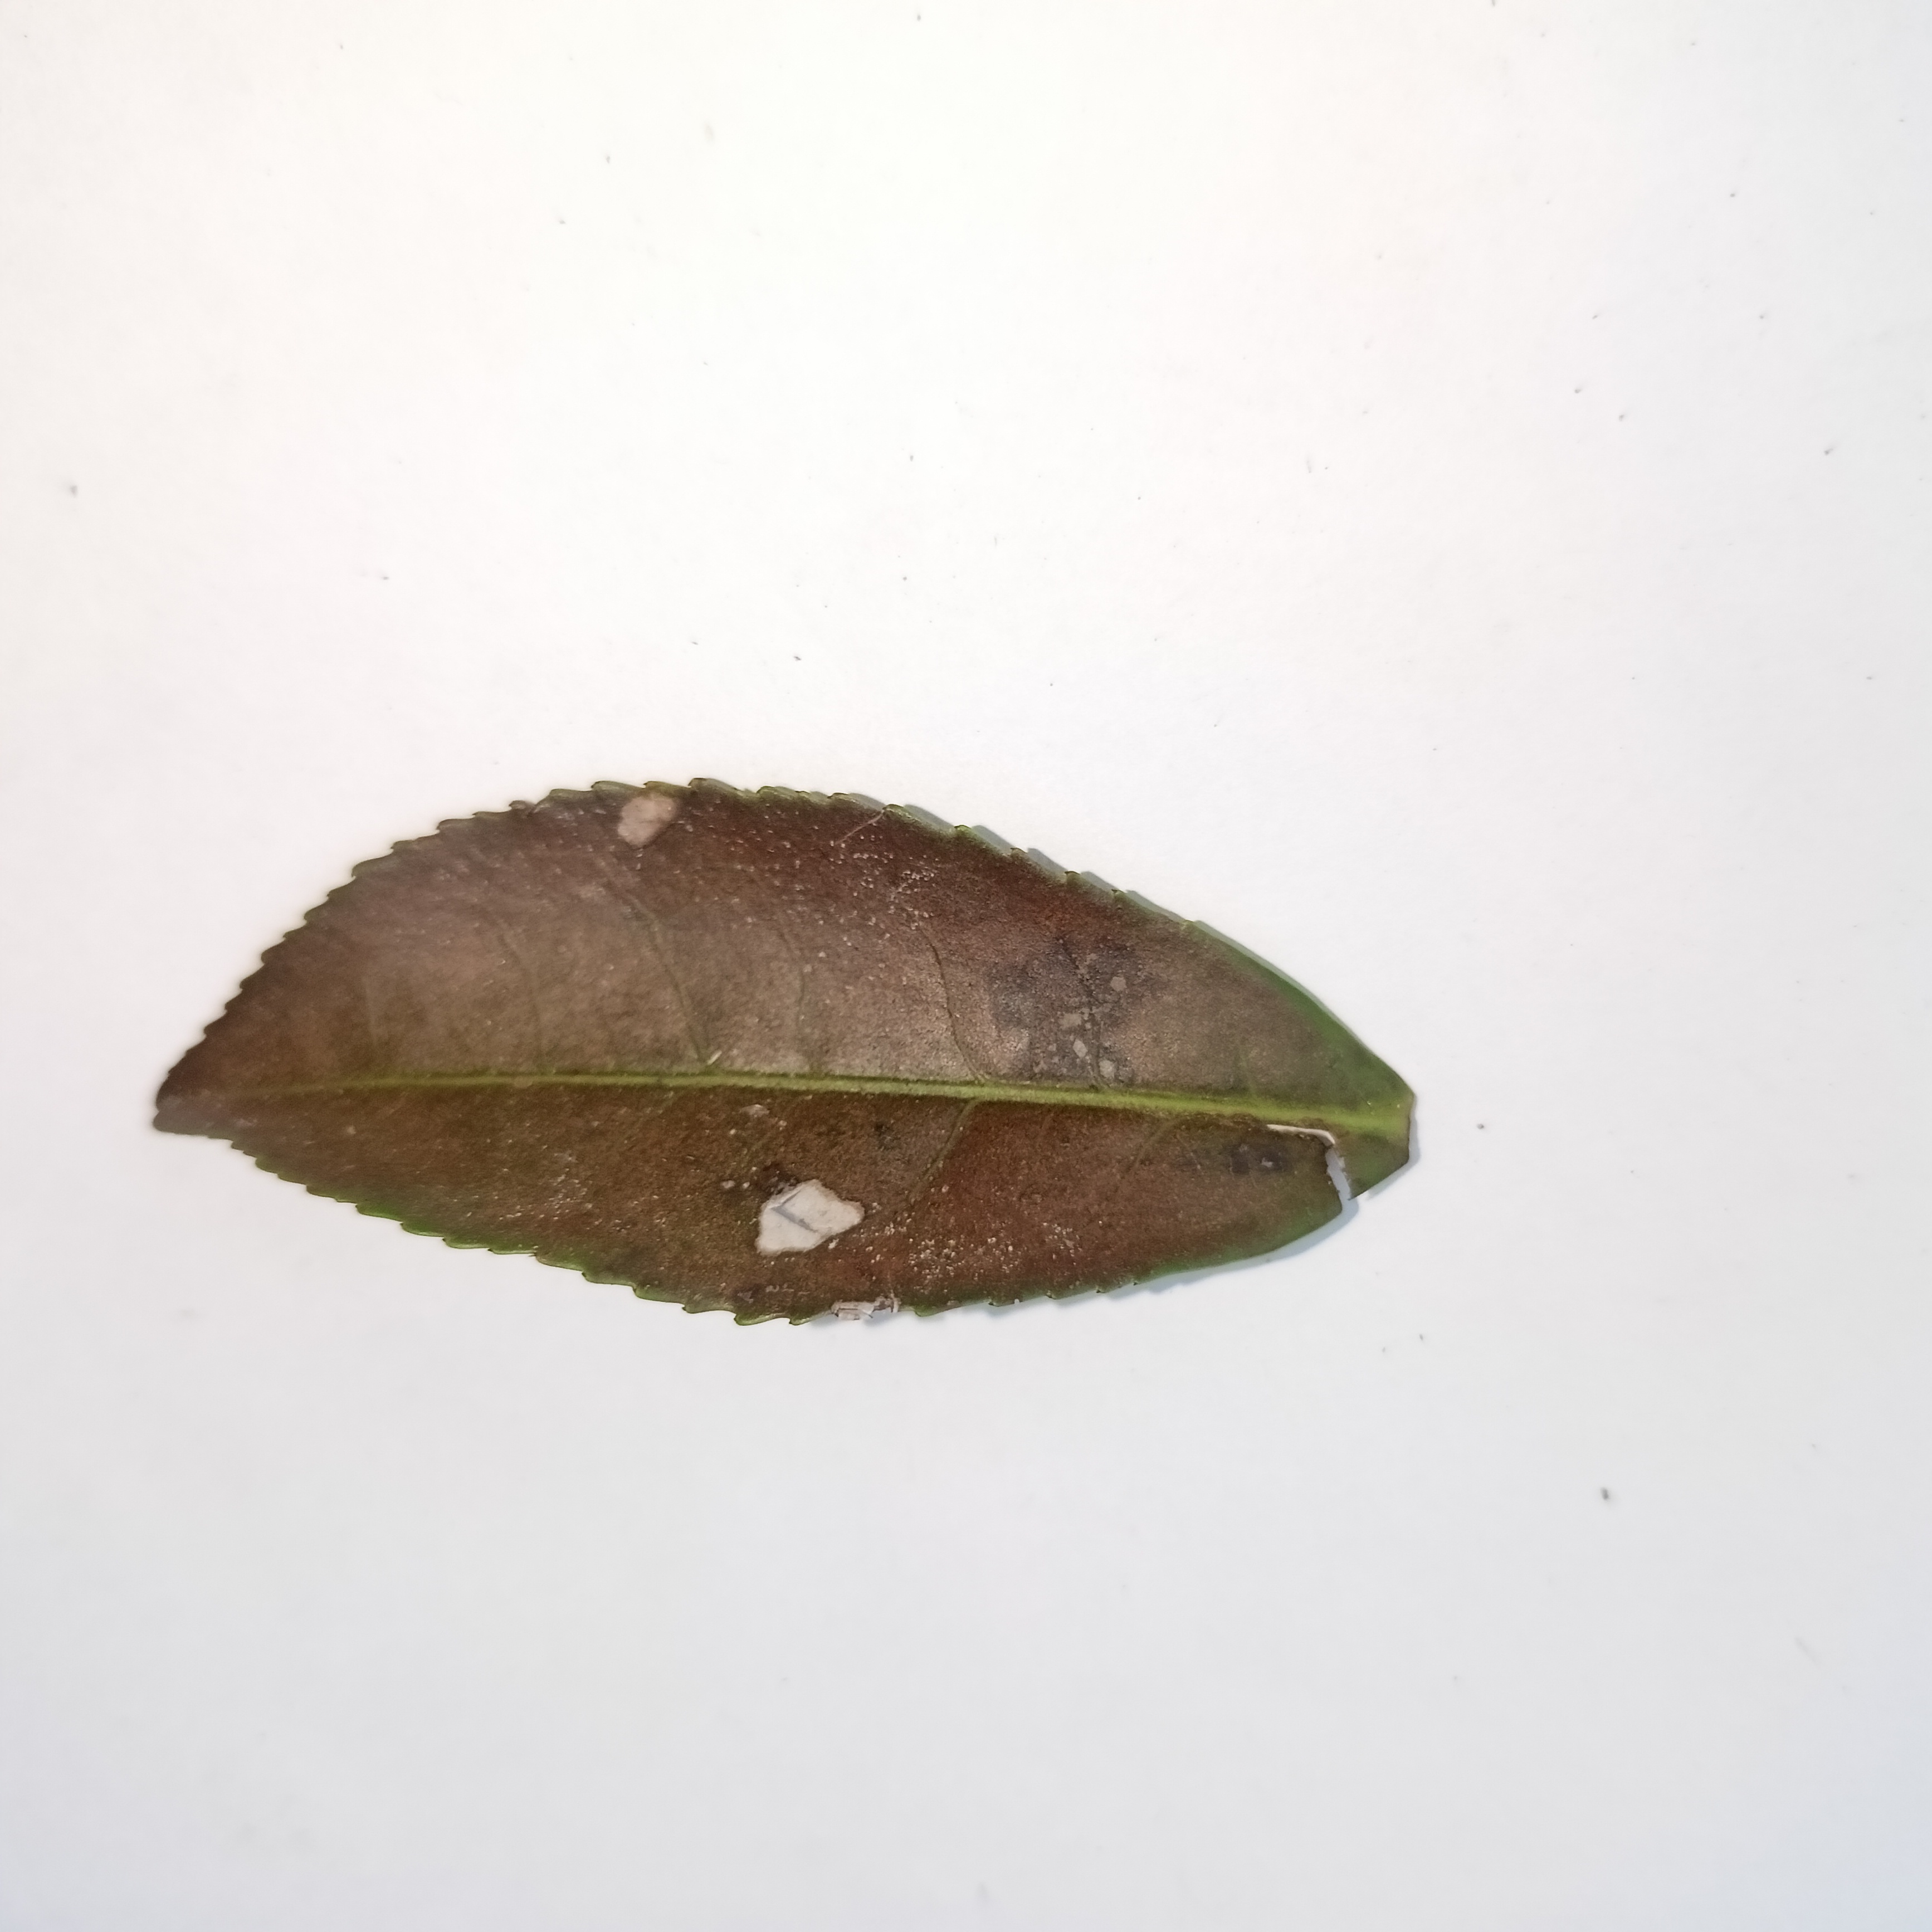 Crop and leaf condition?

tea, red rust
